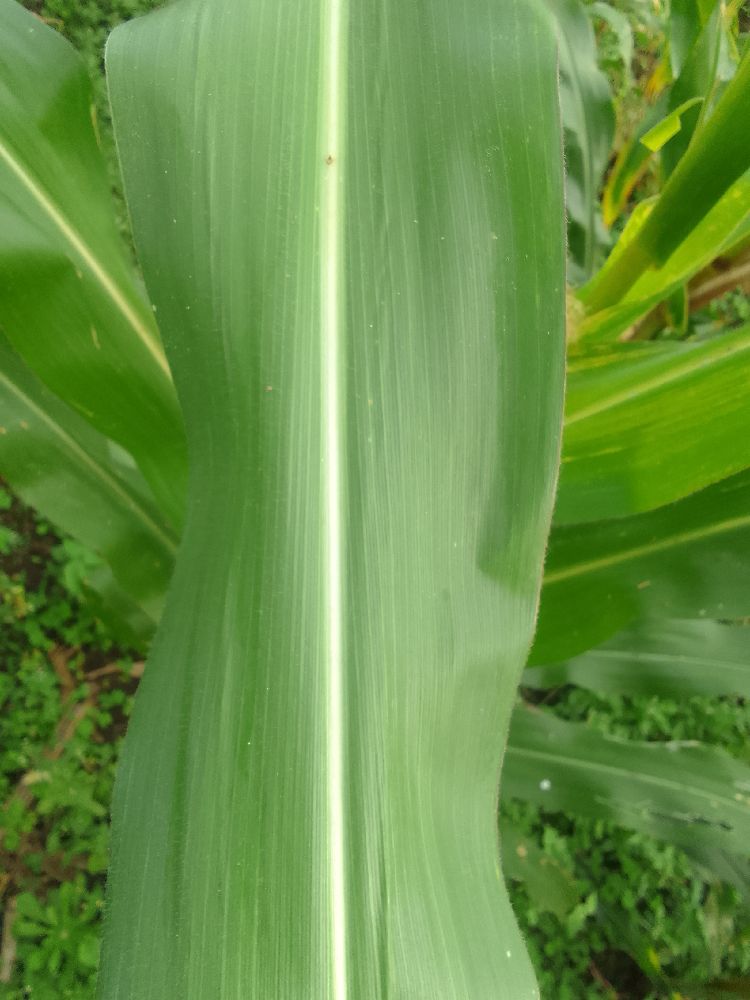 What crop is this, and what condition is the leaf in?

maize, healthy
